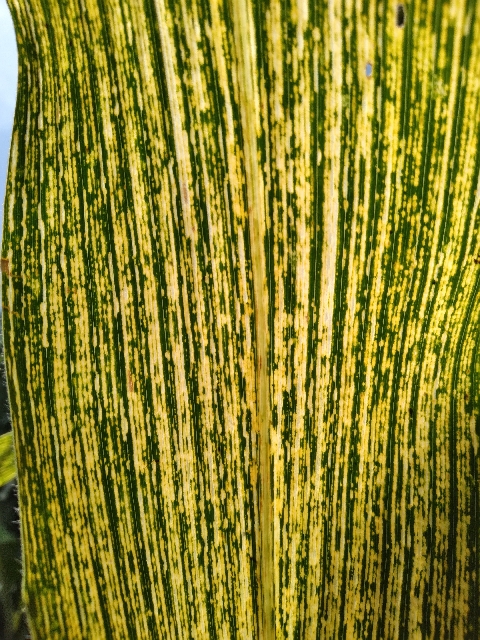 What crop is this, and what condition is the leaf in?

maize, maize streak virus
